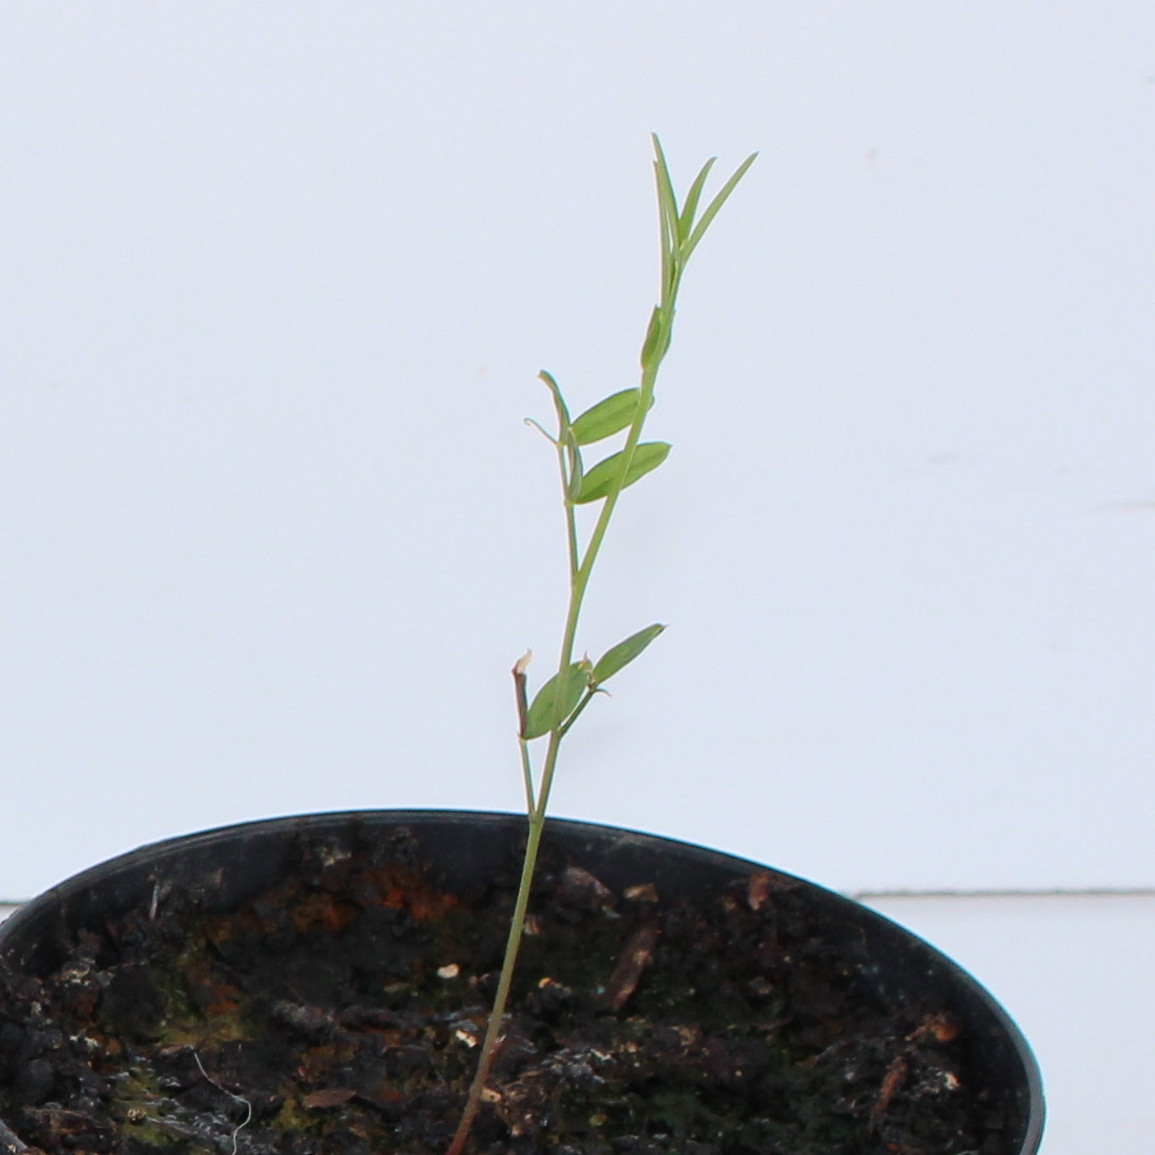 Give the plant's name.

Vicia sativa
